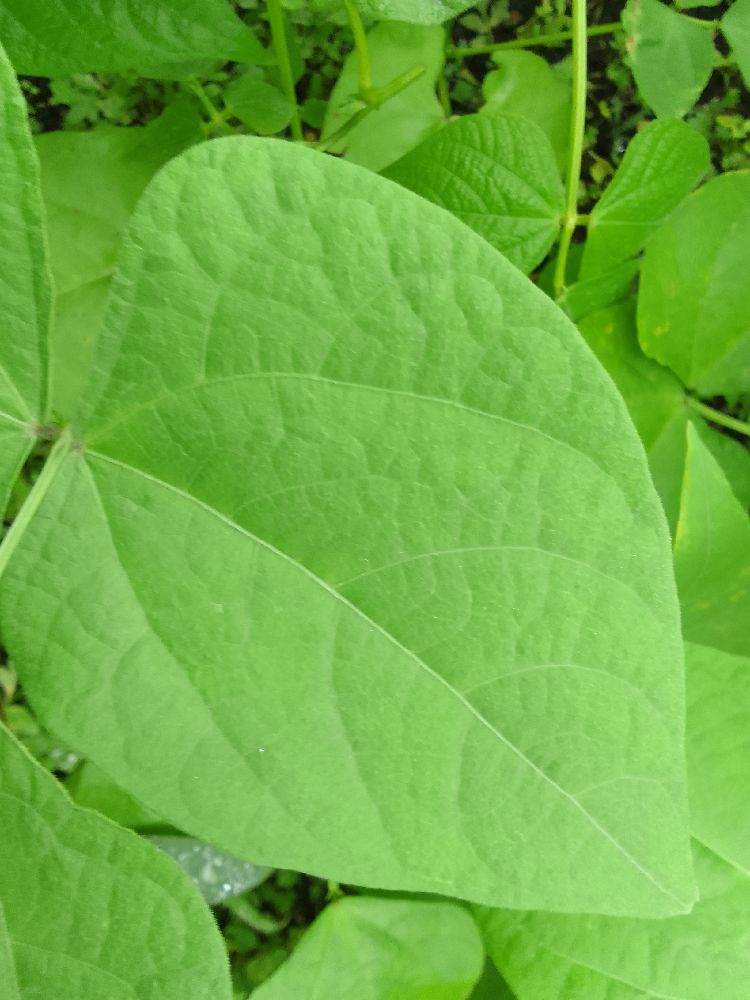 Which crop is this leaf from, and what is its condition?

common bean, healthy
